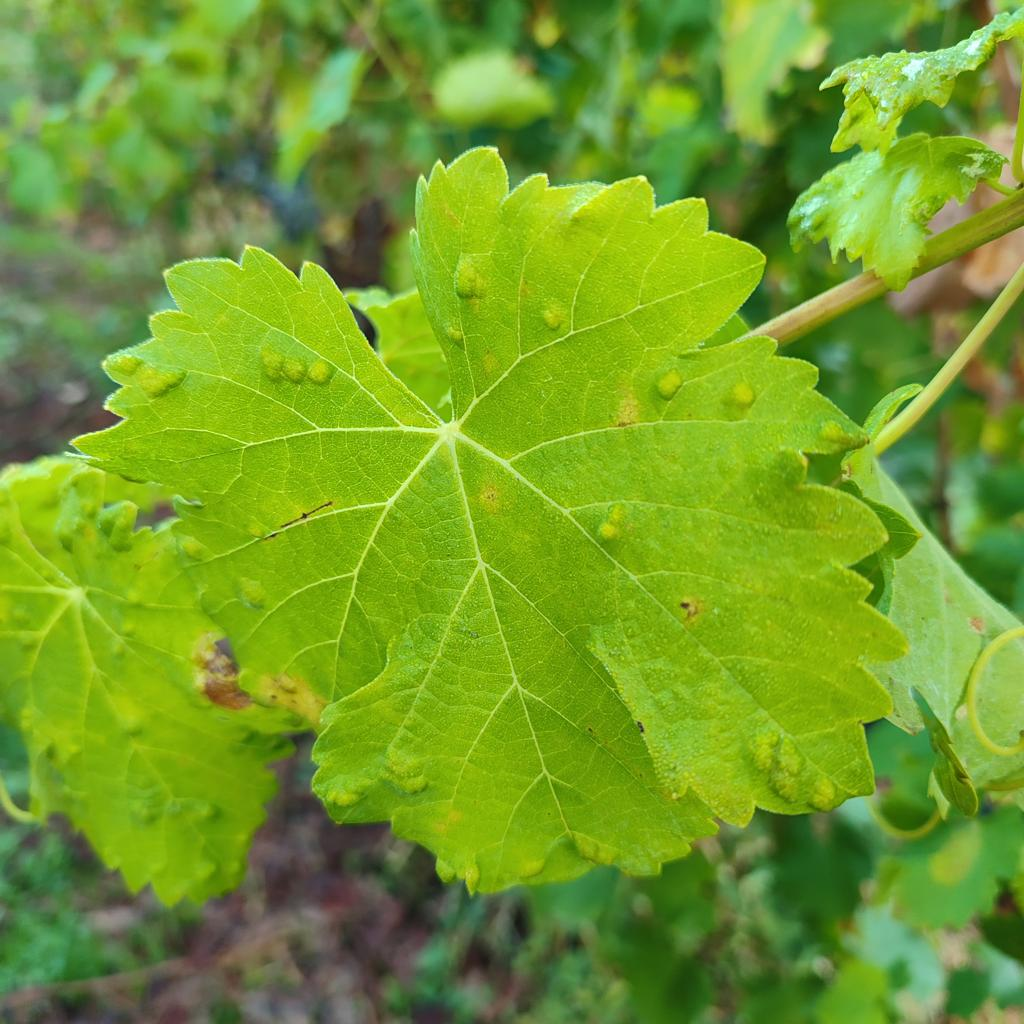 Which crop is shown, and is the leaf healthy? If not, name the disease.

grapevine, erineum mite
